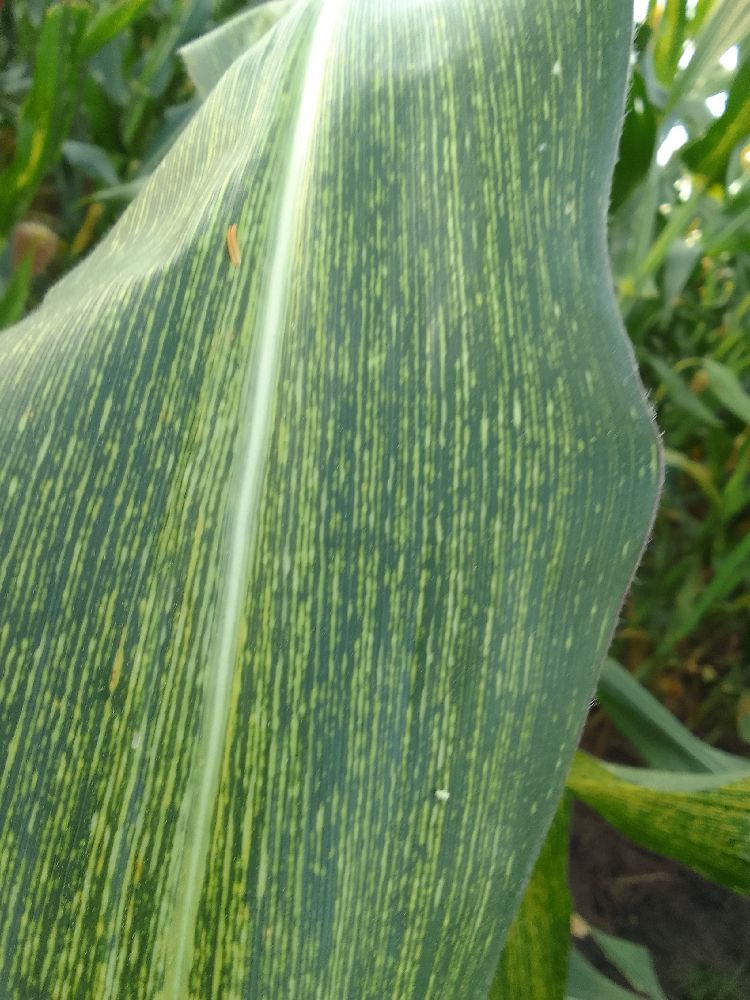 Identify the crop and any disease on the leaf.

maize, maize streak virus
